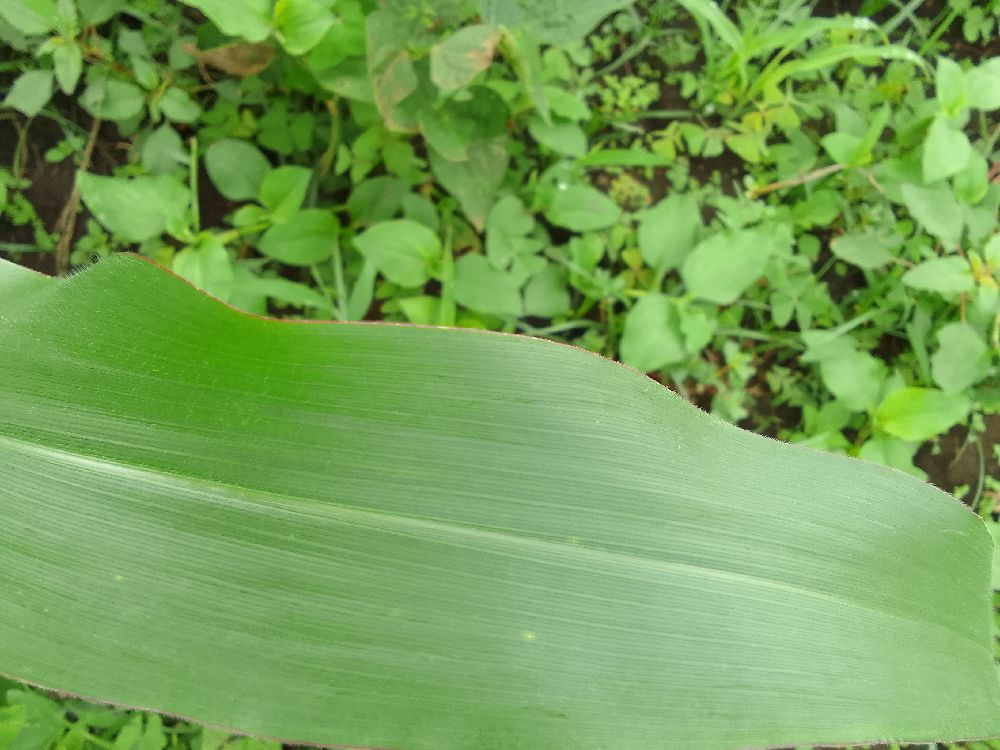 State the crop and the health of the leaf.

maize, healthy
